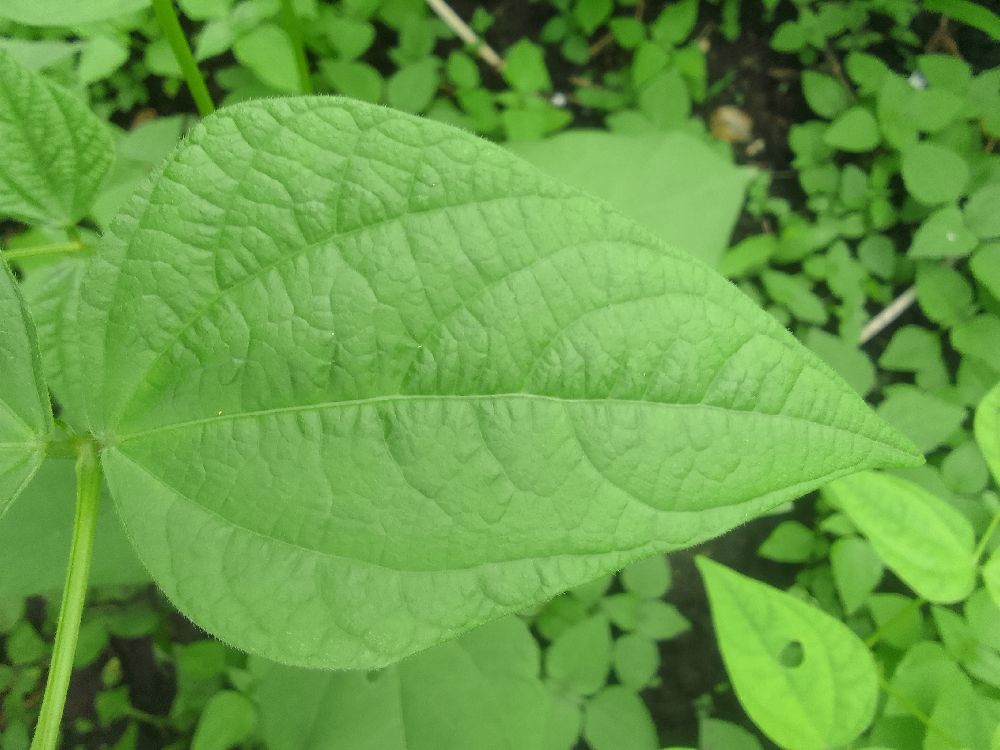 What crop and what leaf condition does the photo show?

common bean, healthy
